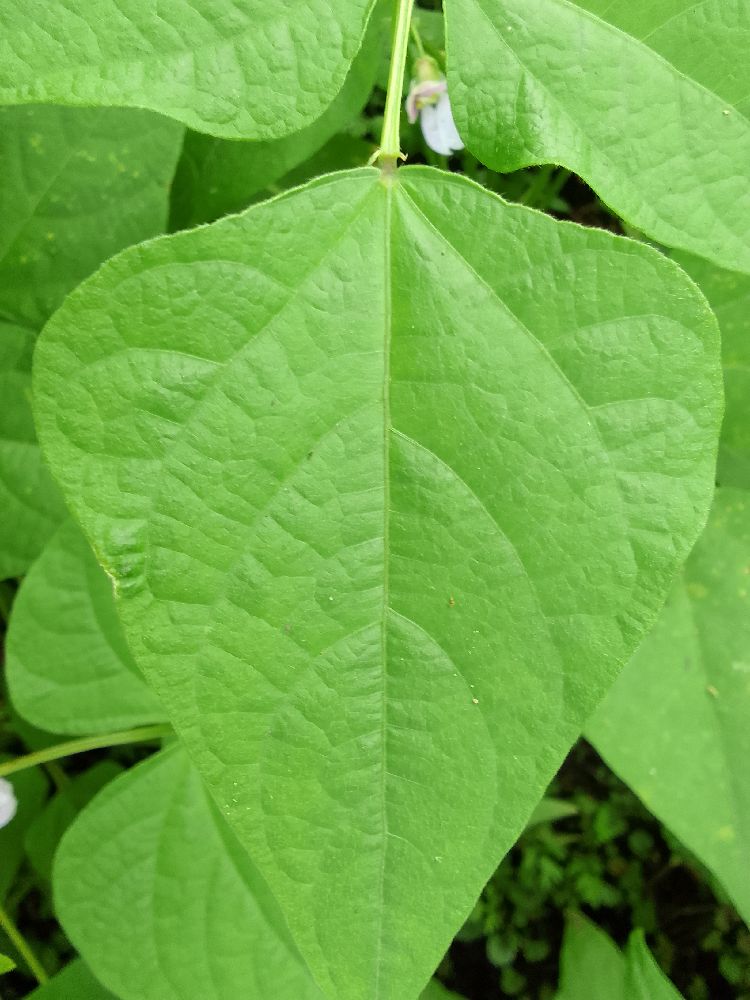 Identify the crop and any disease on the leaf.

common bean, healthy
